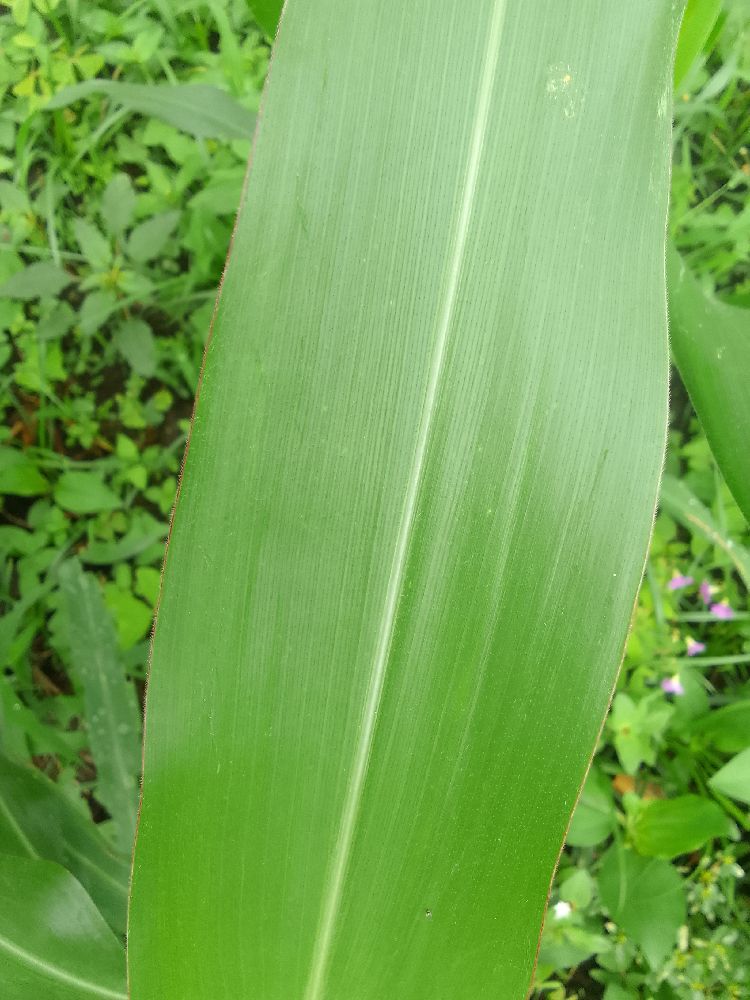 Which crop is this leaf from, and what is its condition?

maize, healthy
